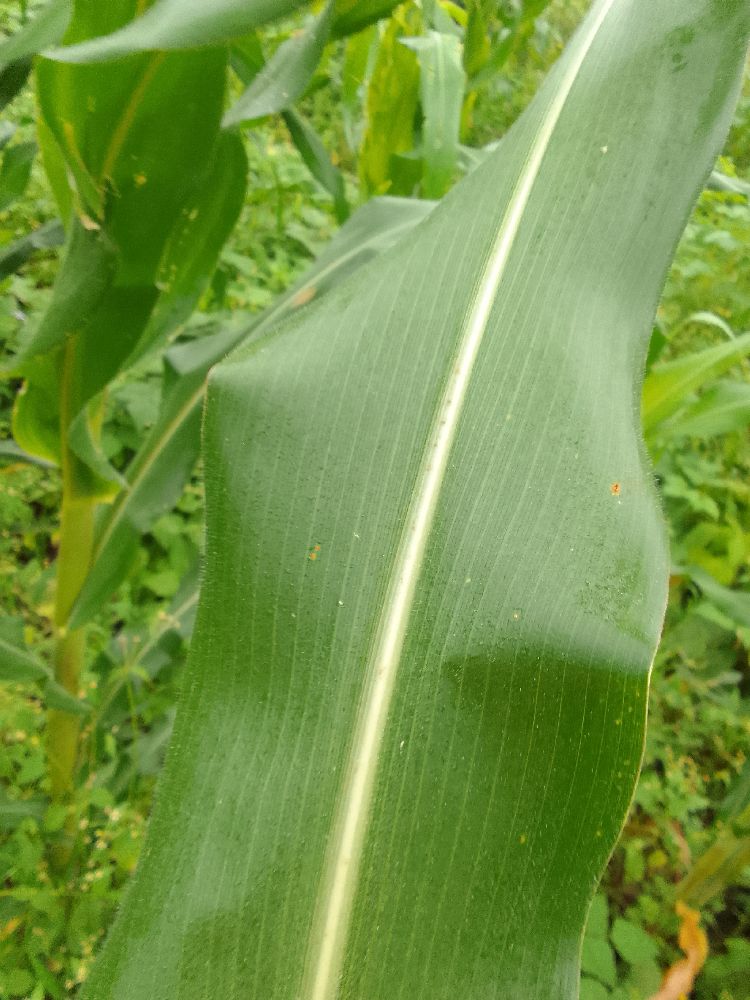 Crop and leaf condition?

maize, healthy
